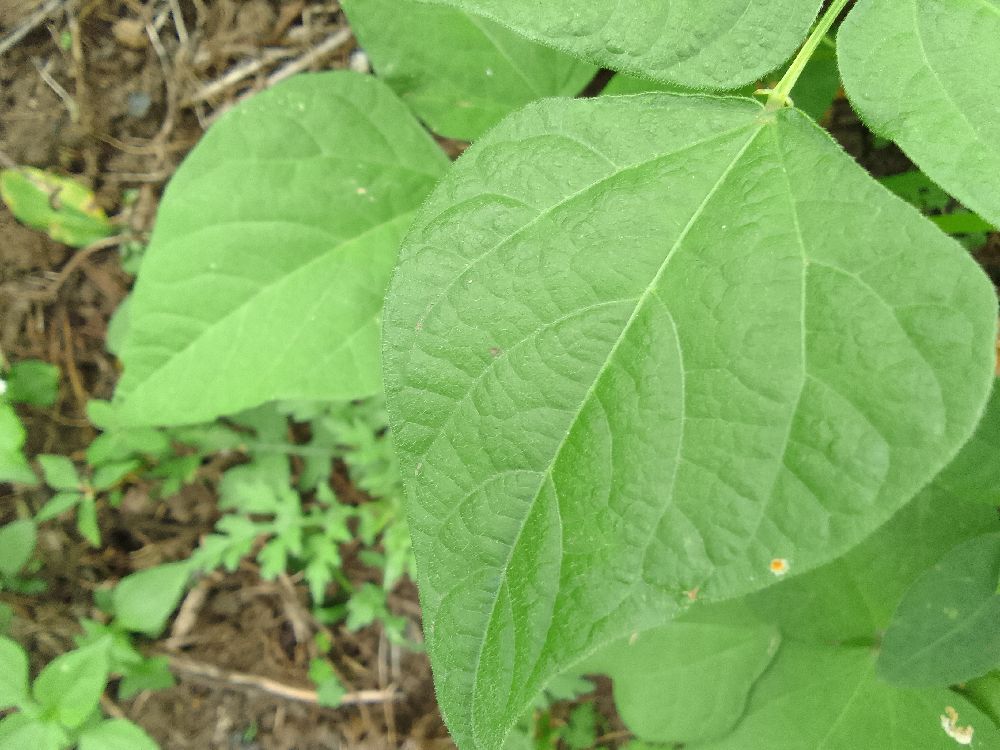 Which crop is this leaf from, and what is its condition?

common bean, healthy
